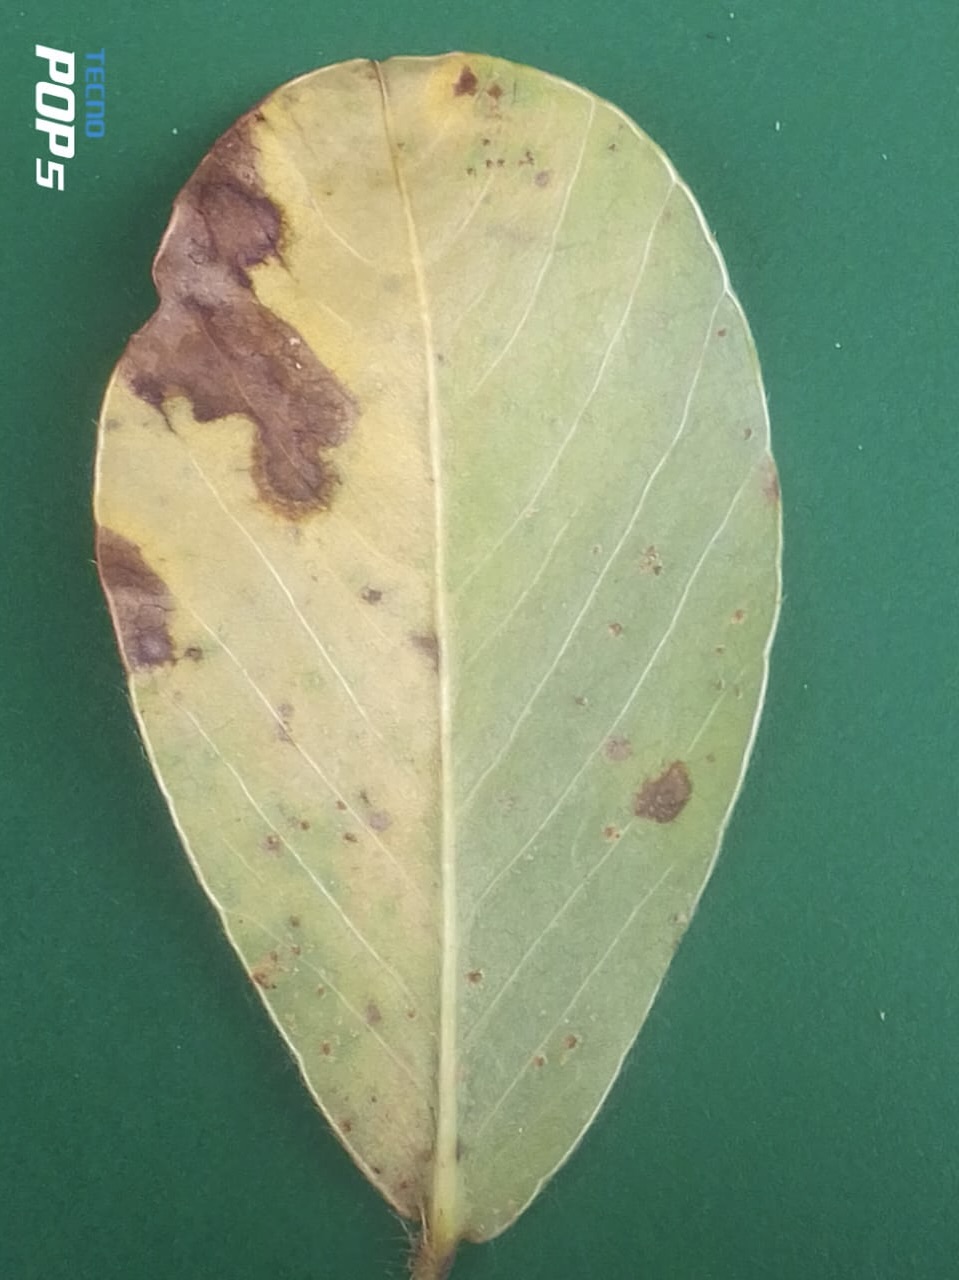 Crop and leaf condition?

peanut, phoma arachidicola
